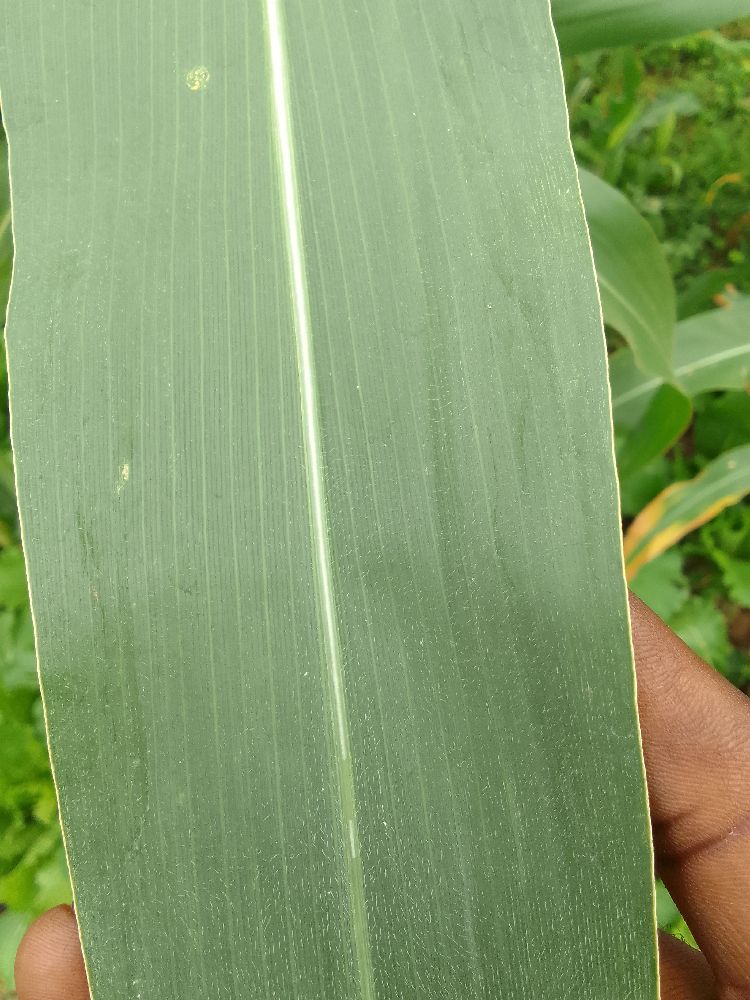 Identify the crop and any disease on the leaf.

maize, healthy
